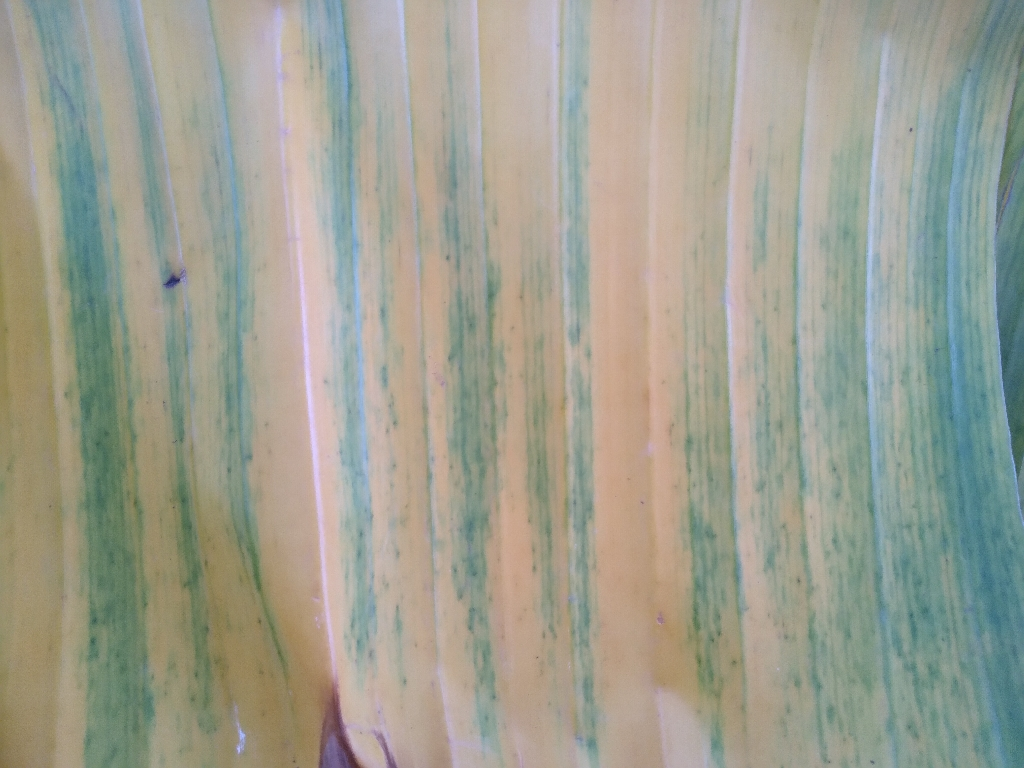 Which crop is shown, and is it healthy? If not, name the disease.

banana, fusarium wilt race 1
